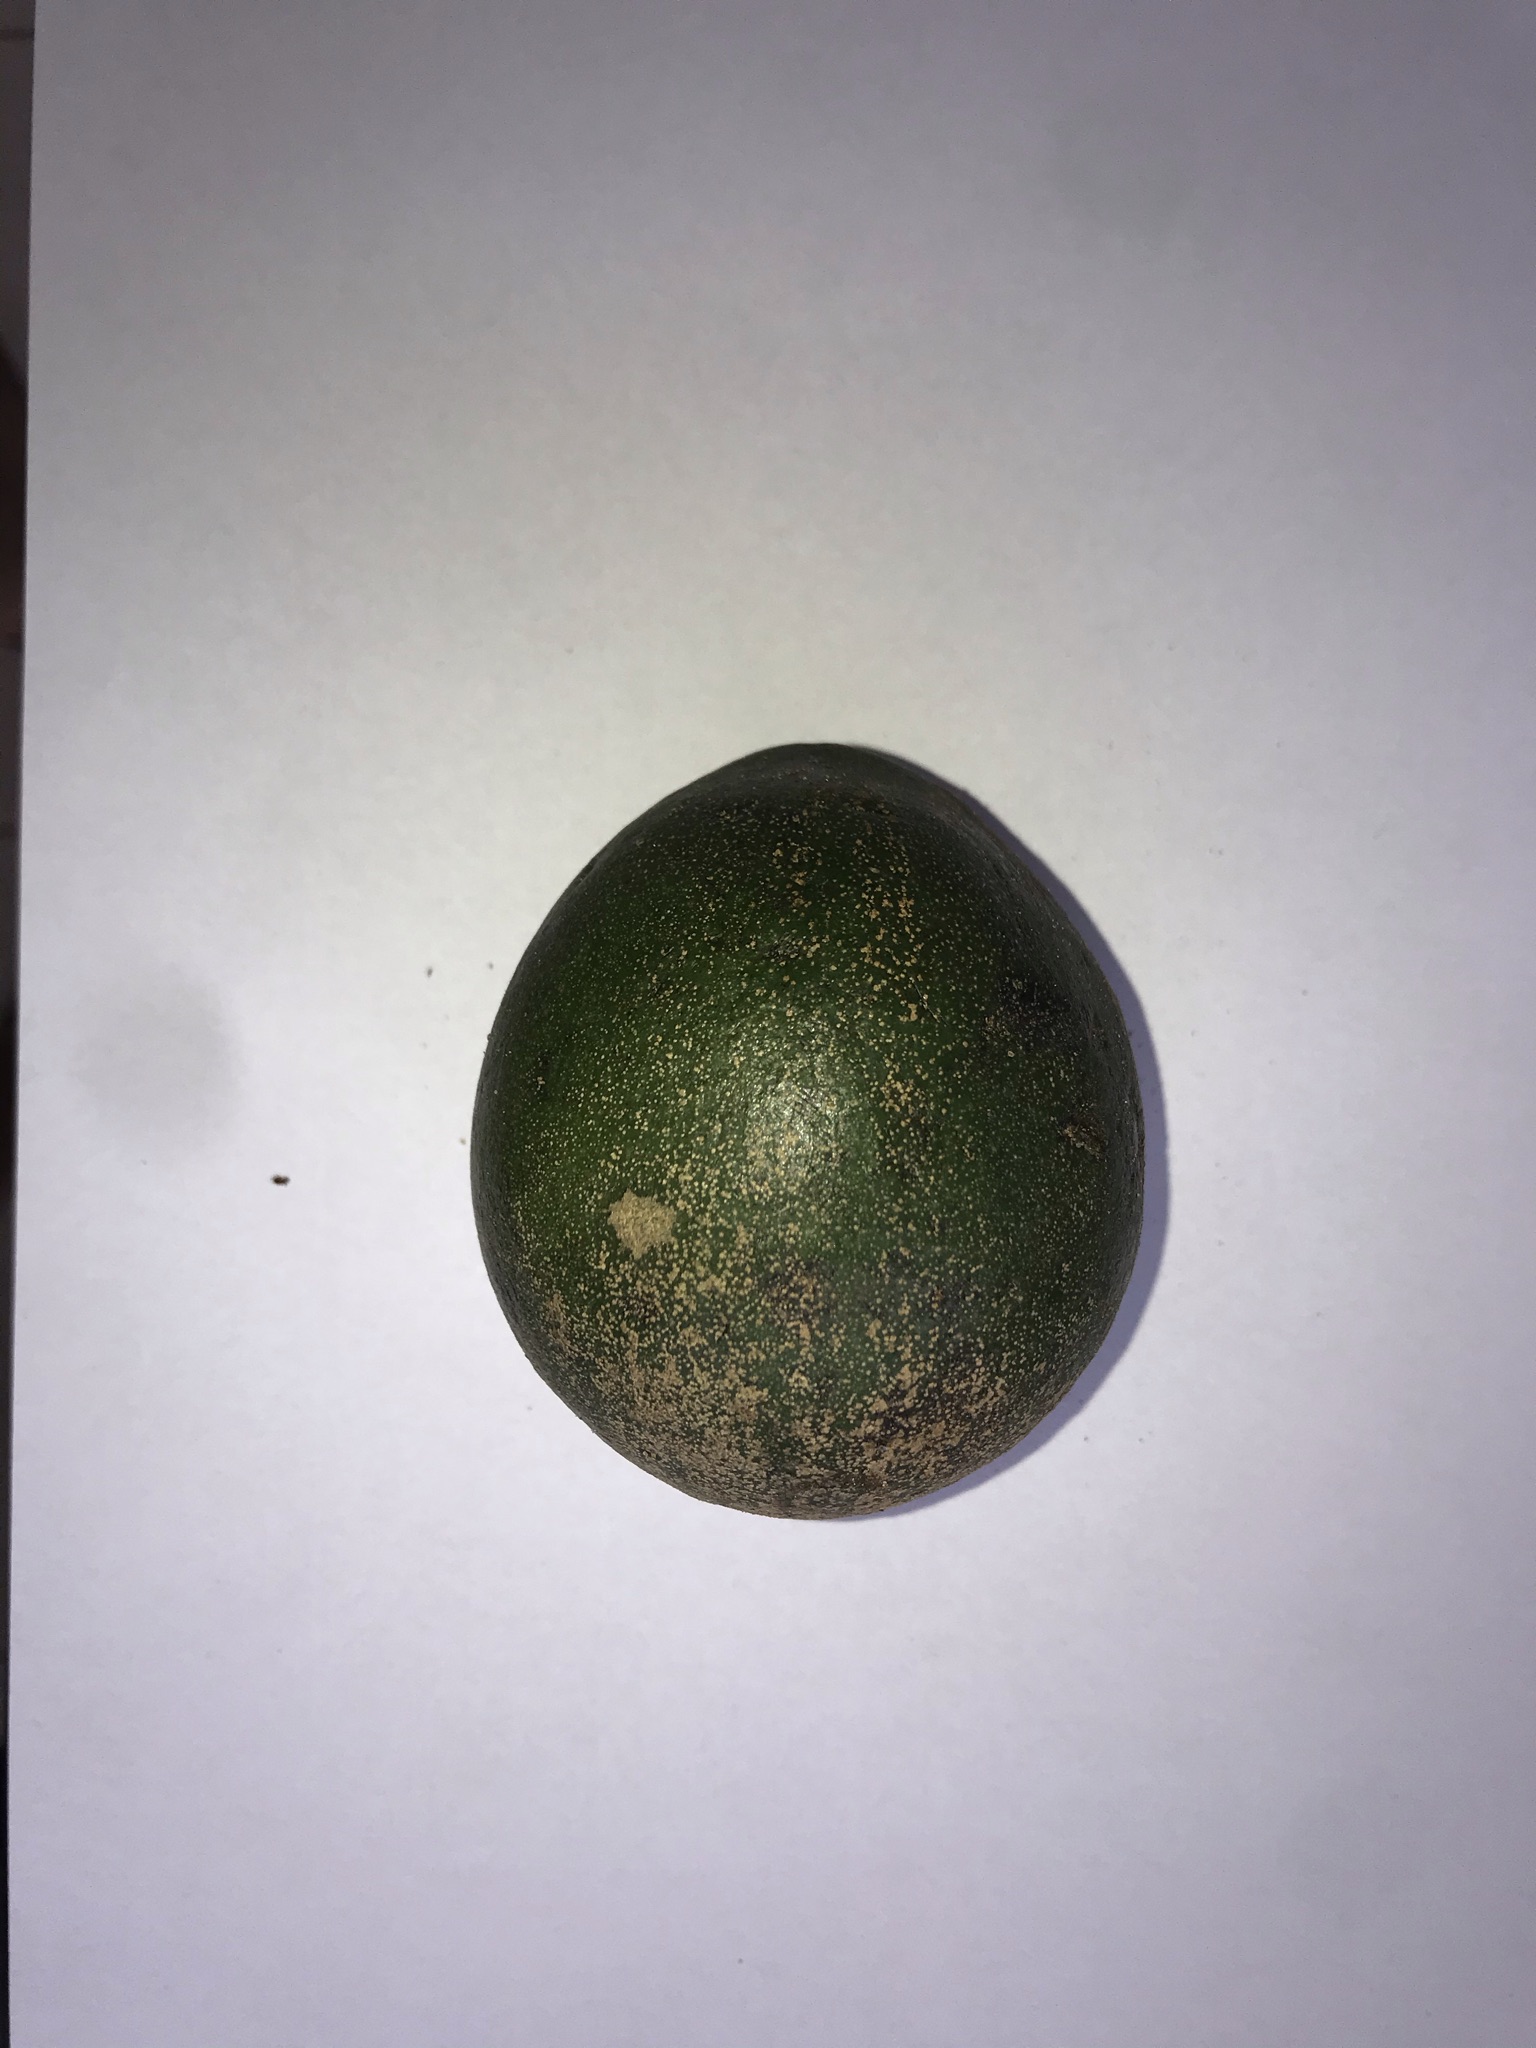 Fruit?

pequi
